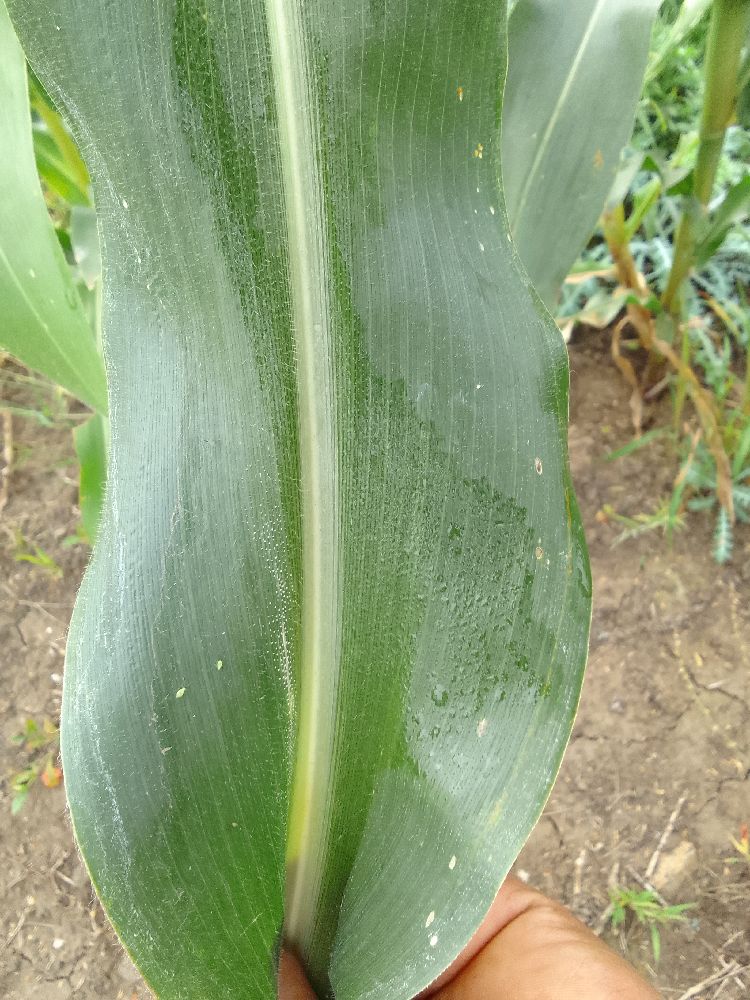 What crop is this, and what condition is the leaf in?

maize, healthy
